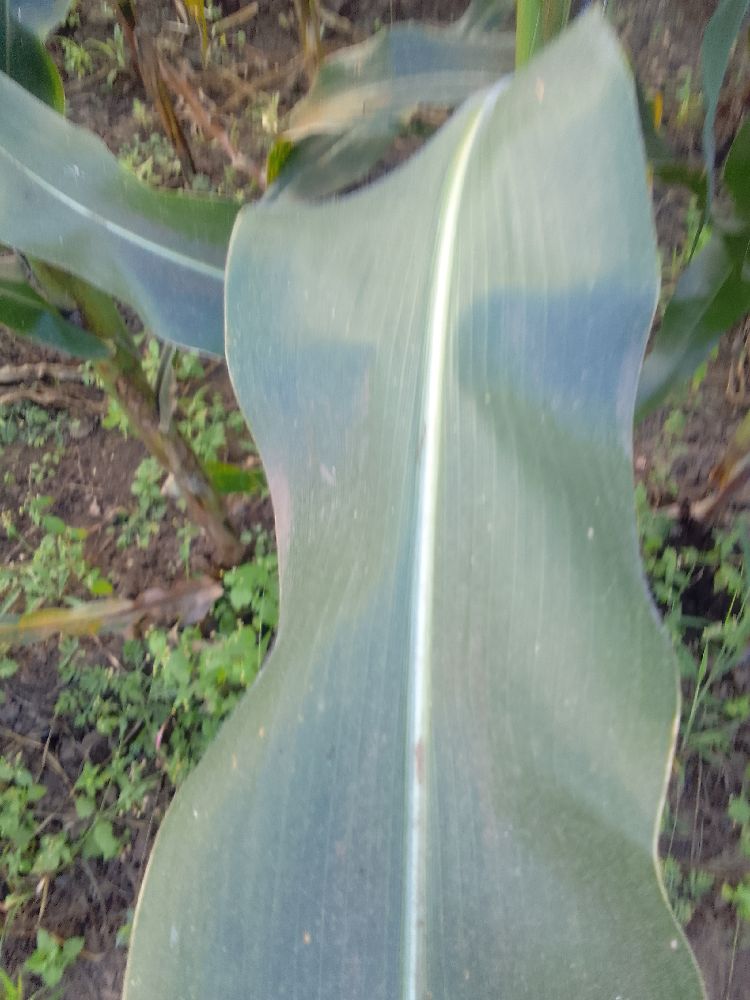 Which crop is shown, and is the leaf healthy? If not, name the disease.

maize, healthy
